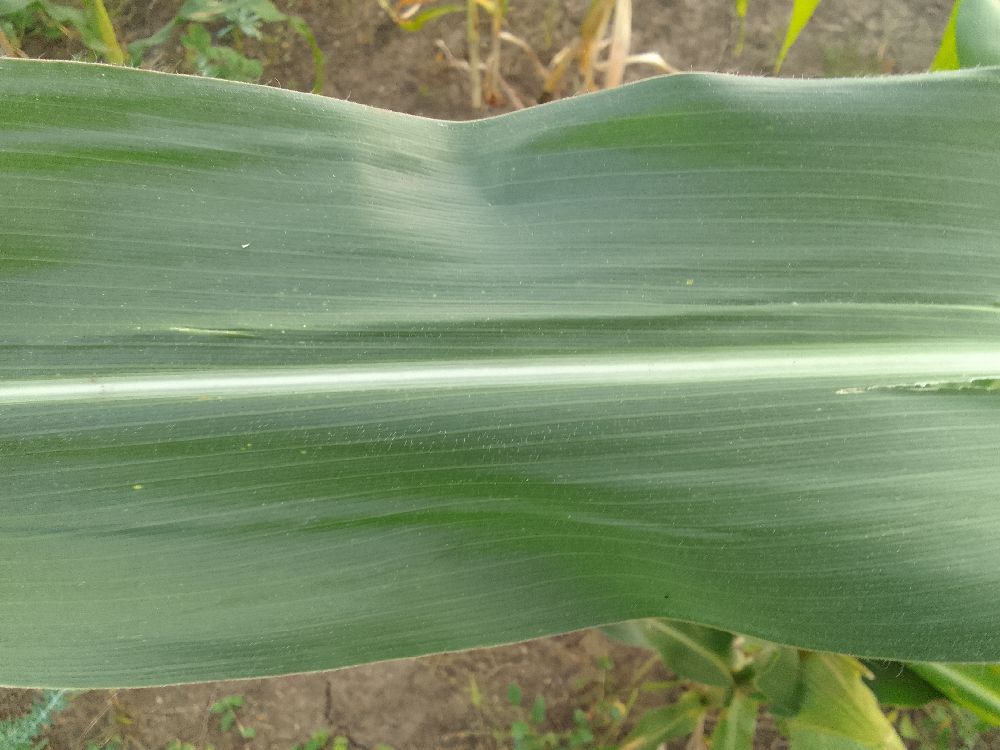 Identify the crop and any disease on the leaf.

maize, healthy
